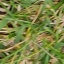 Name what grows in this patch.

grass
